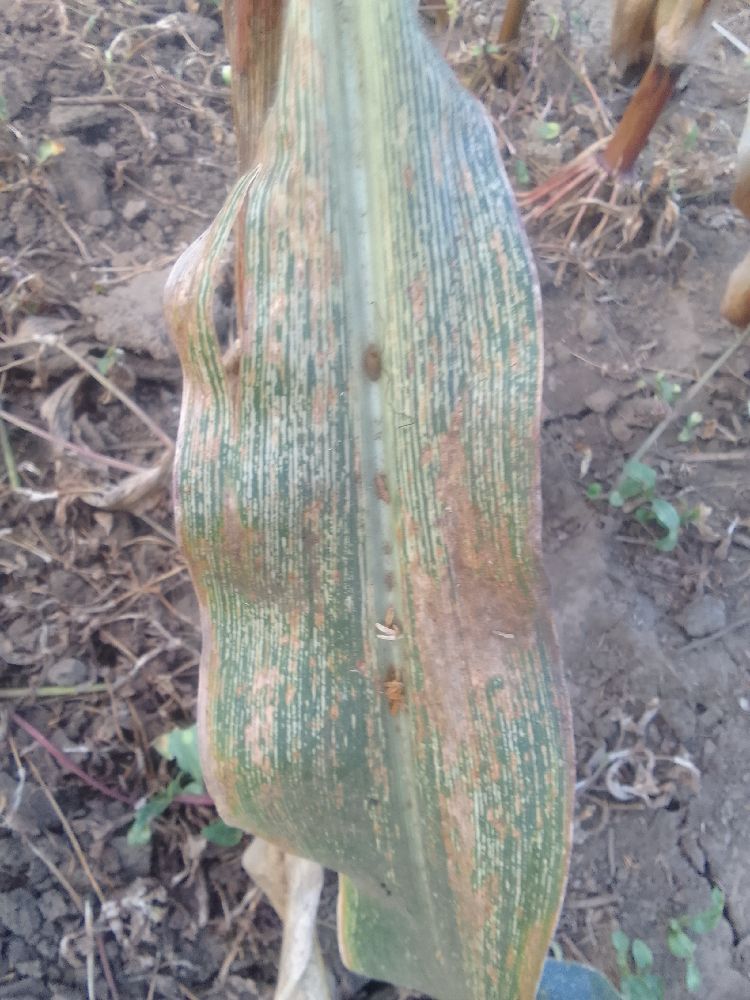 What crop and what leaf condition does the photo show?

maize, maize streak virus
